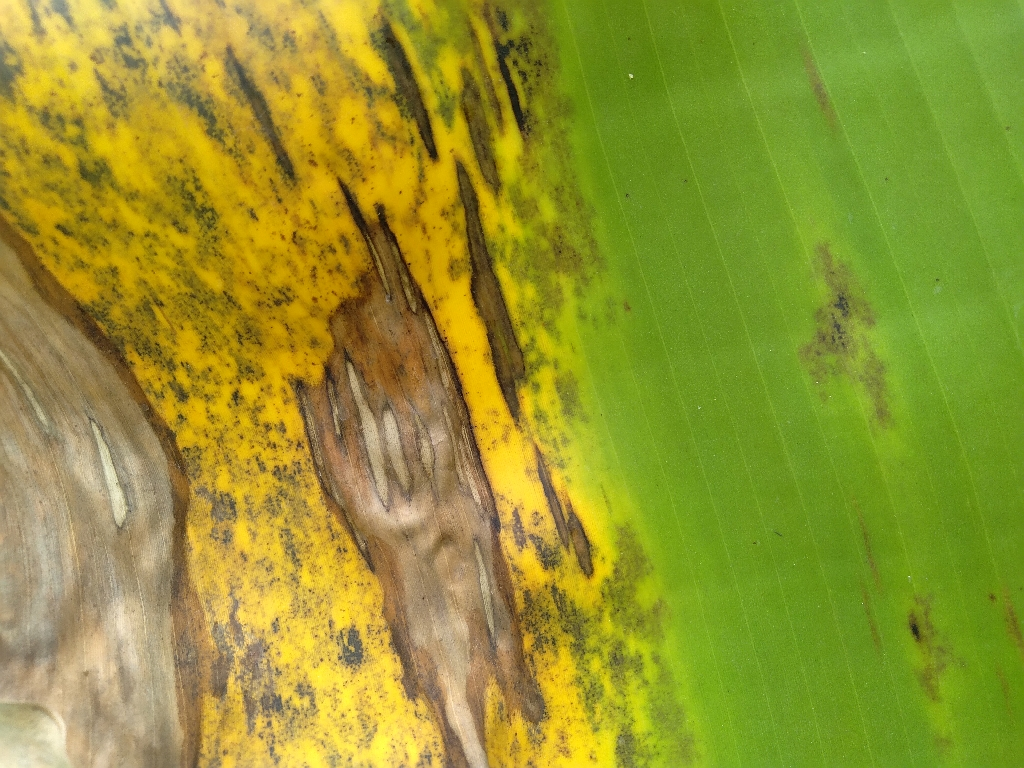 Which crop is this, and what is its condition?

banana, black sigatoka
